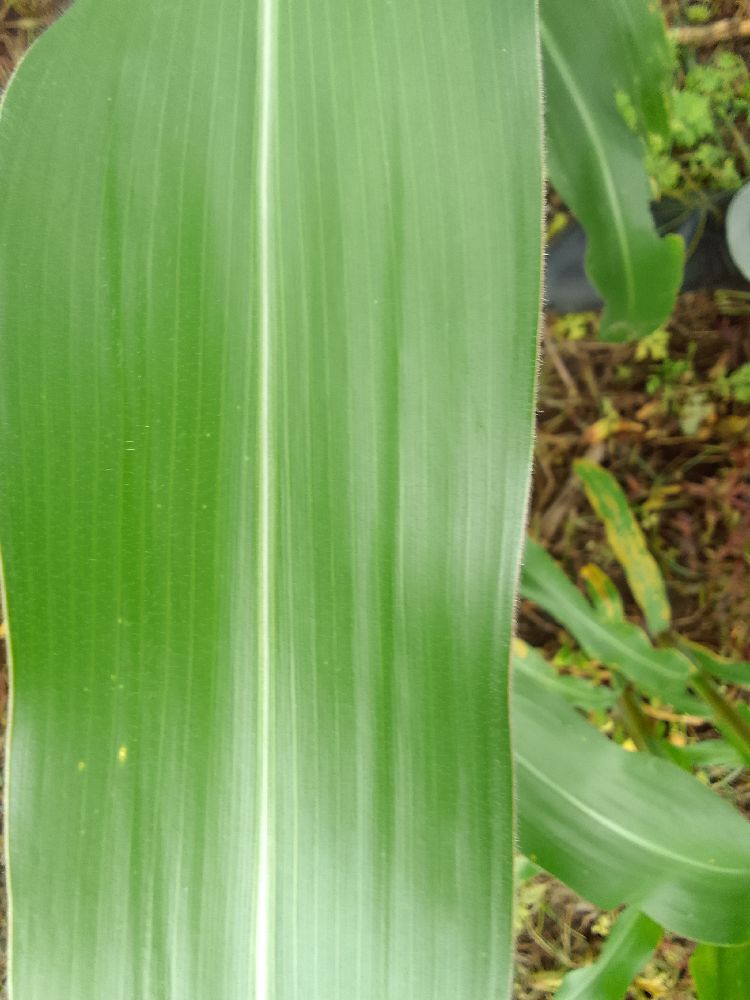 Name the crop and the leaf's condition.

maize, healthy
